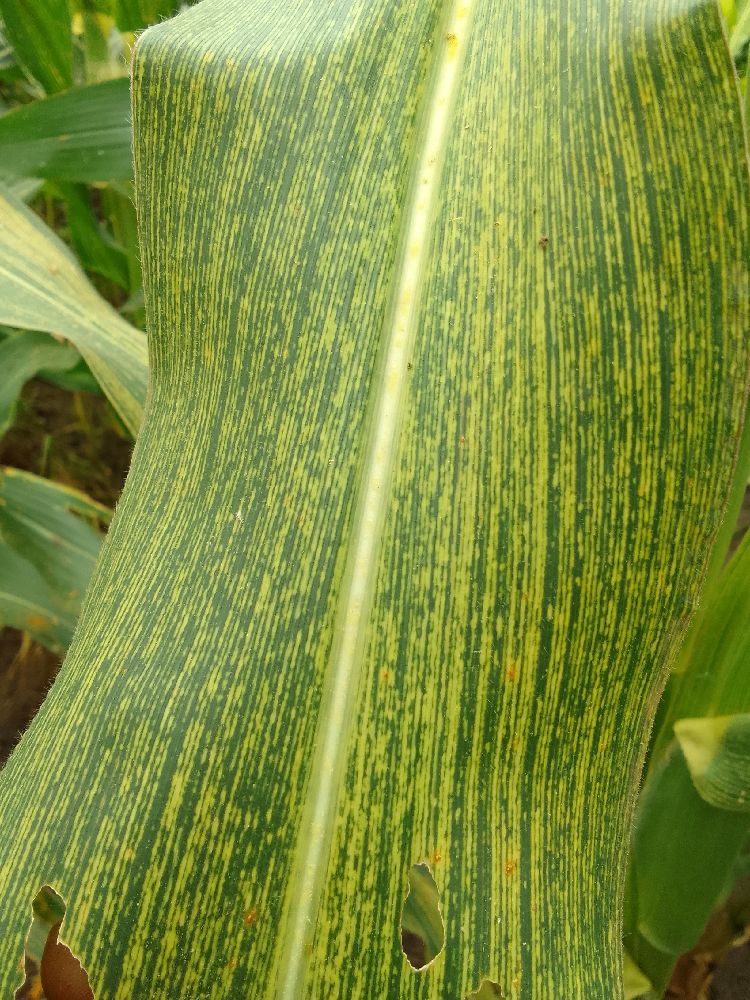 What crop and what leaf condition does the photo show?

maize, maize streak virus
